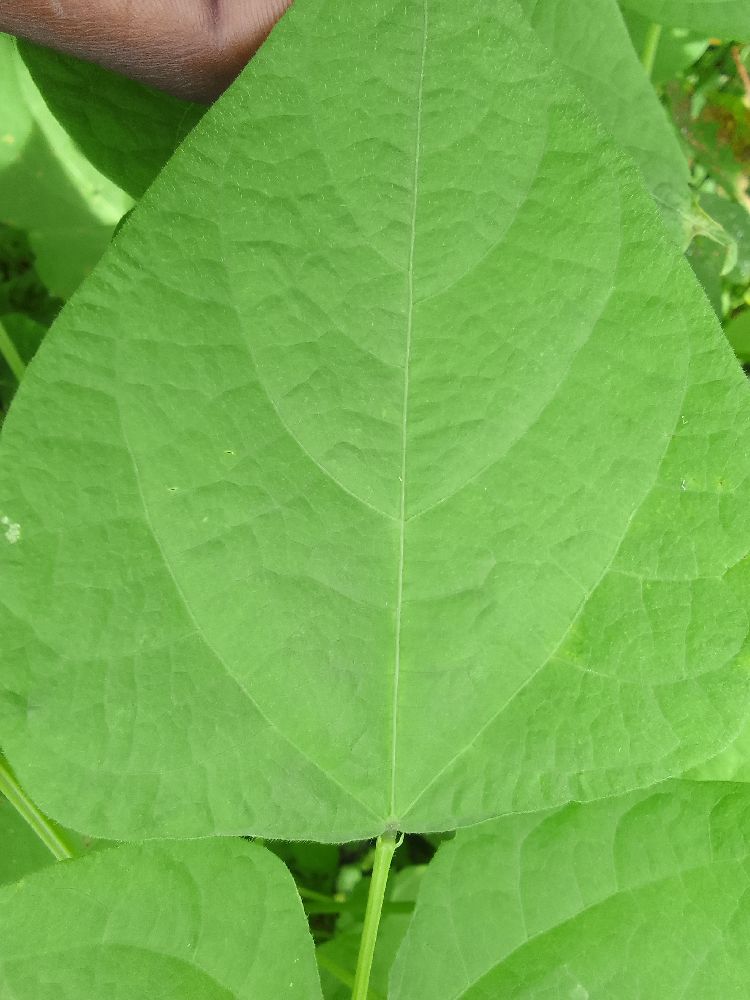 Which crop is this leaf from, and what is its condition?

common bean, healthy
